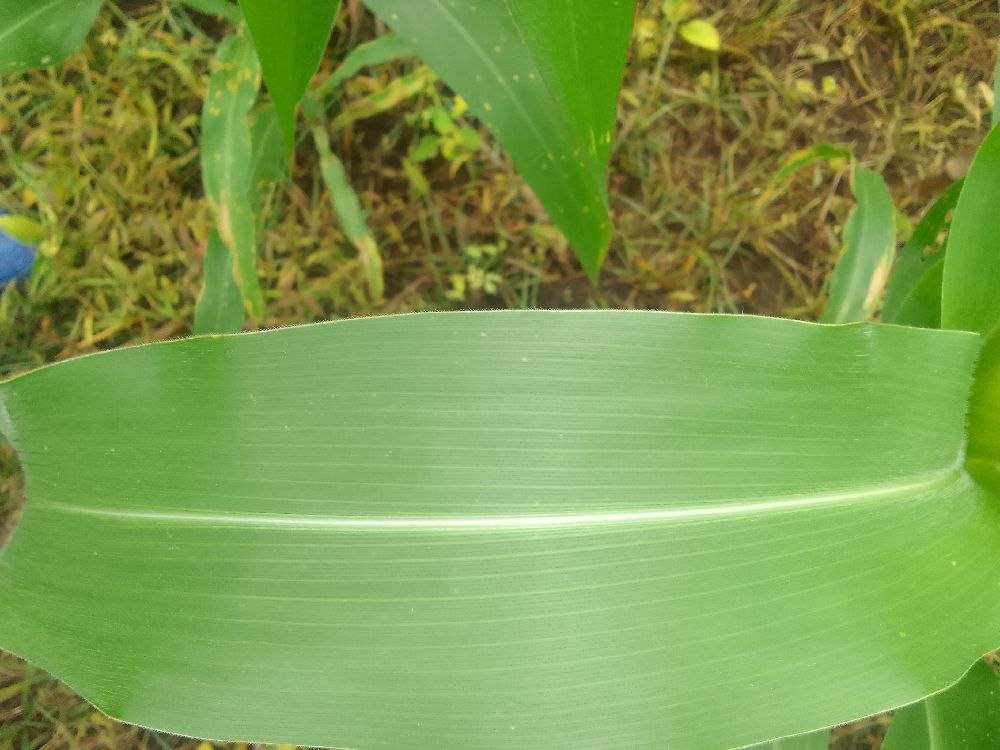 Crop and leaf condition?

maize, healthy
